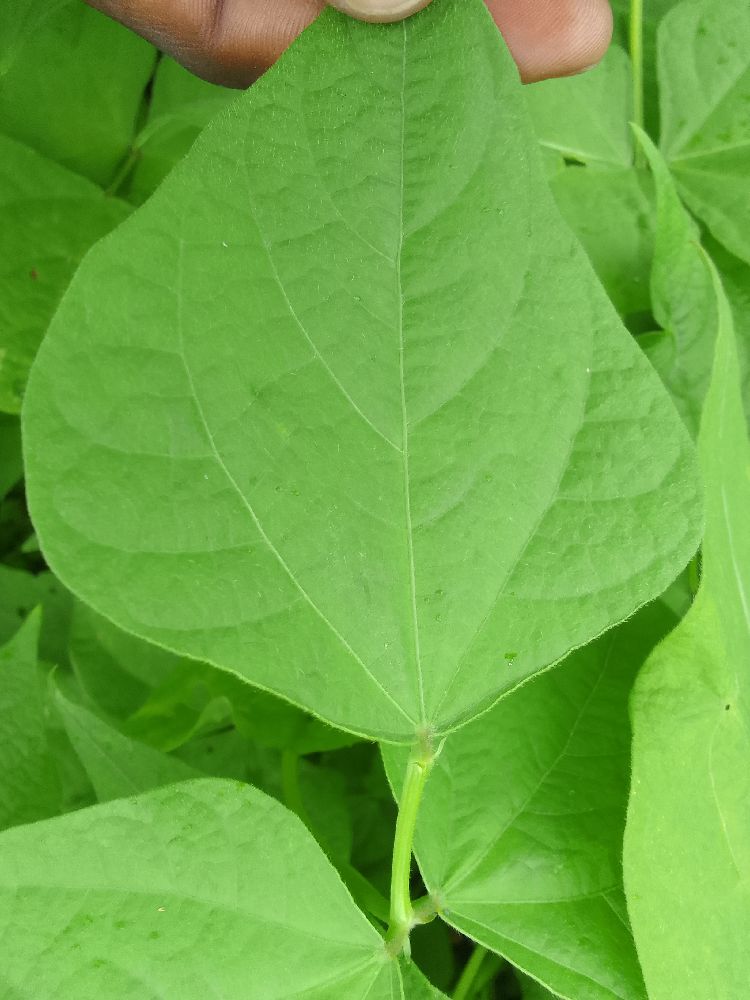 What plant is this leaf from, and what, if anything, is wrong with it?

common bean, healthy
